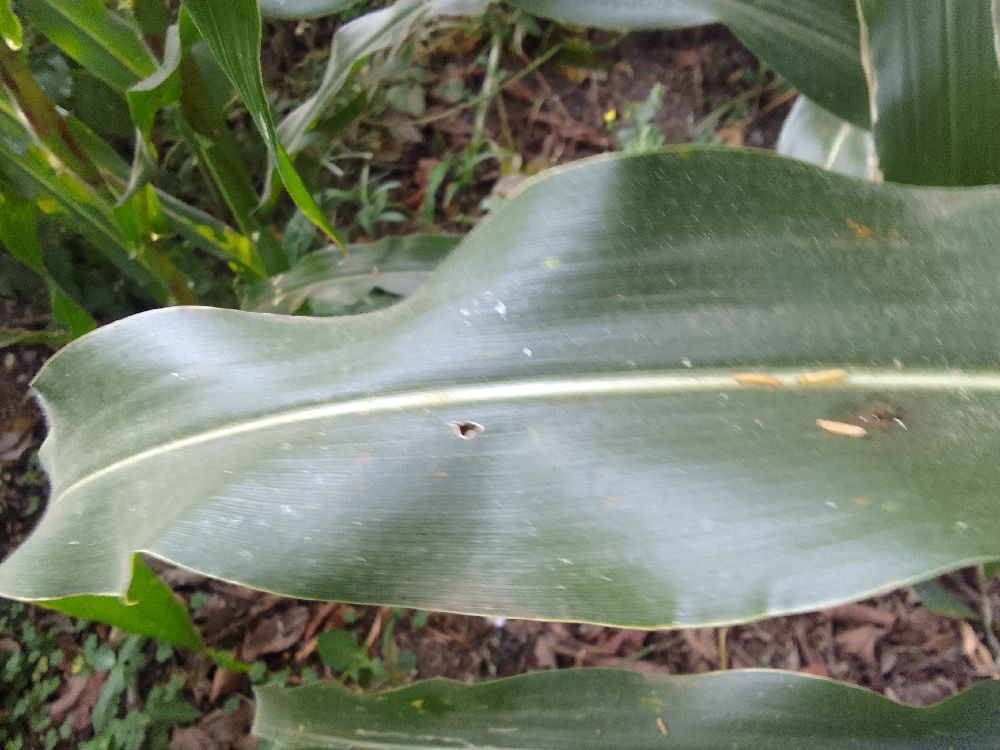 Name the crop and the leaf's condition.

maize, healthy
